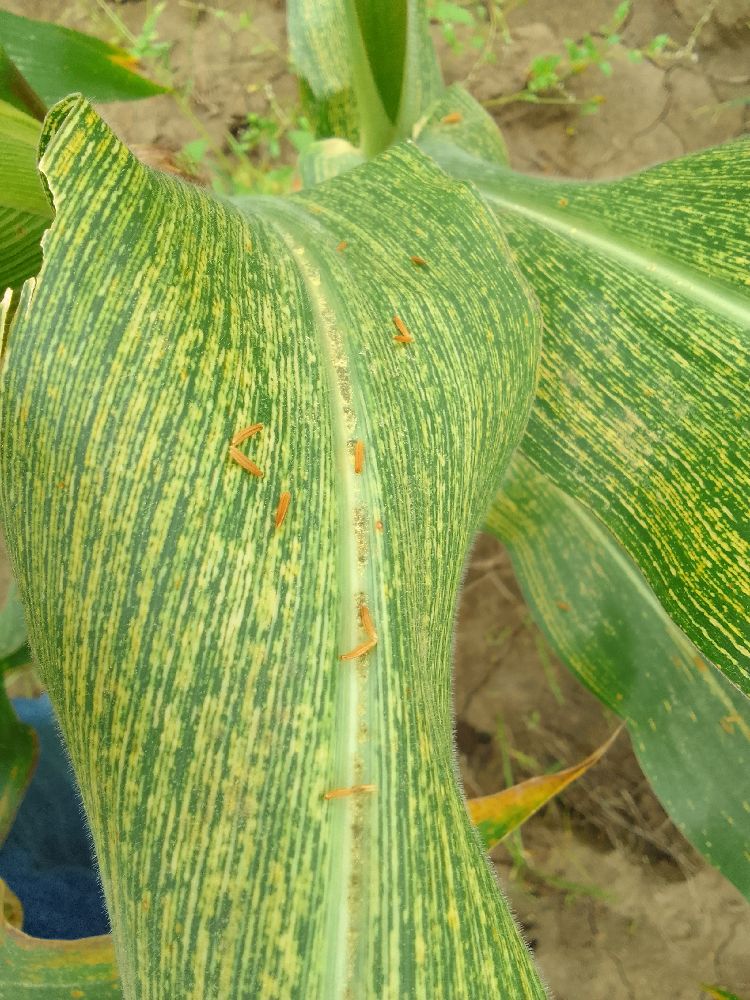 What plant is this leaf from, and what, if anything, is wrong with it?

maize, maize streak virus
